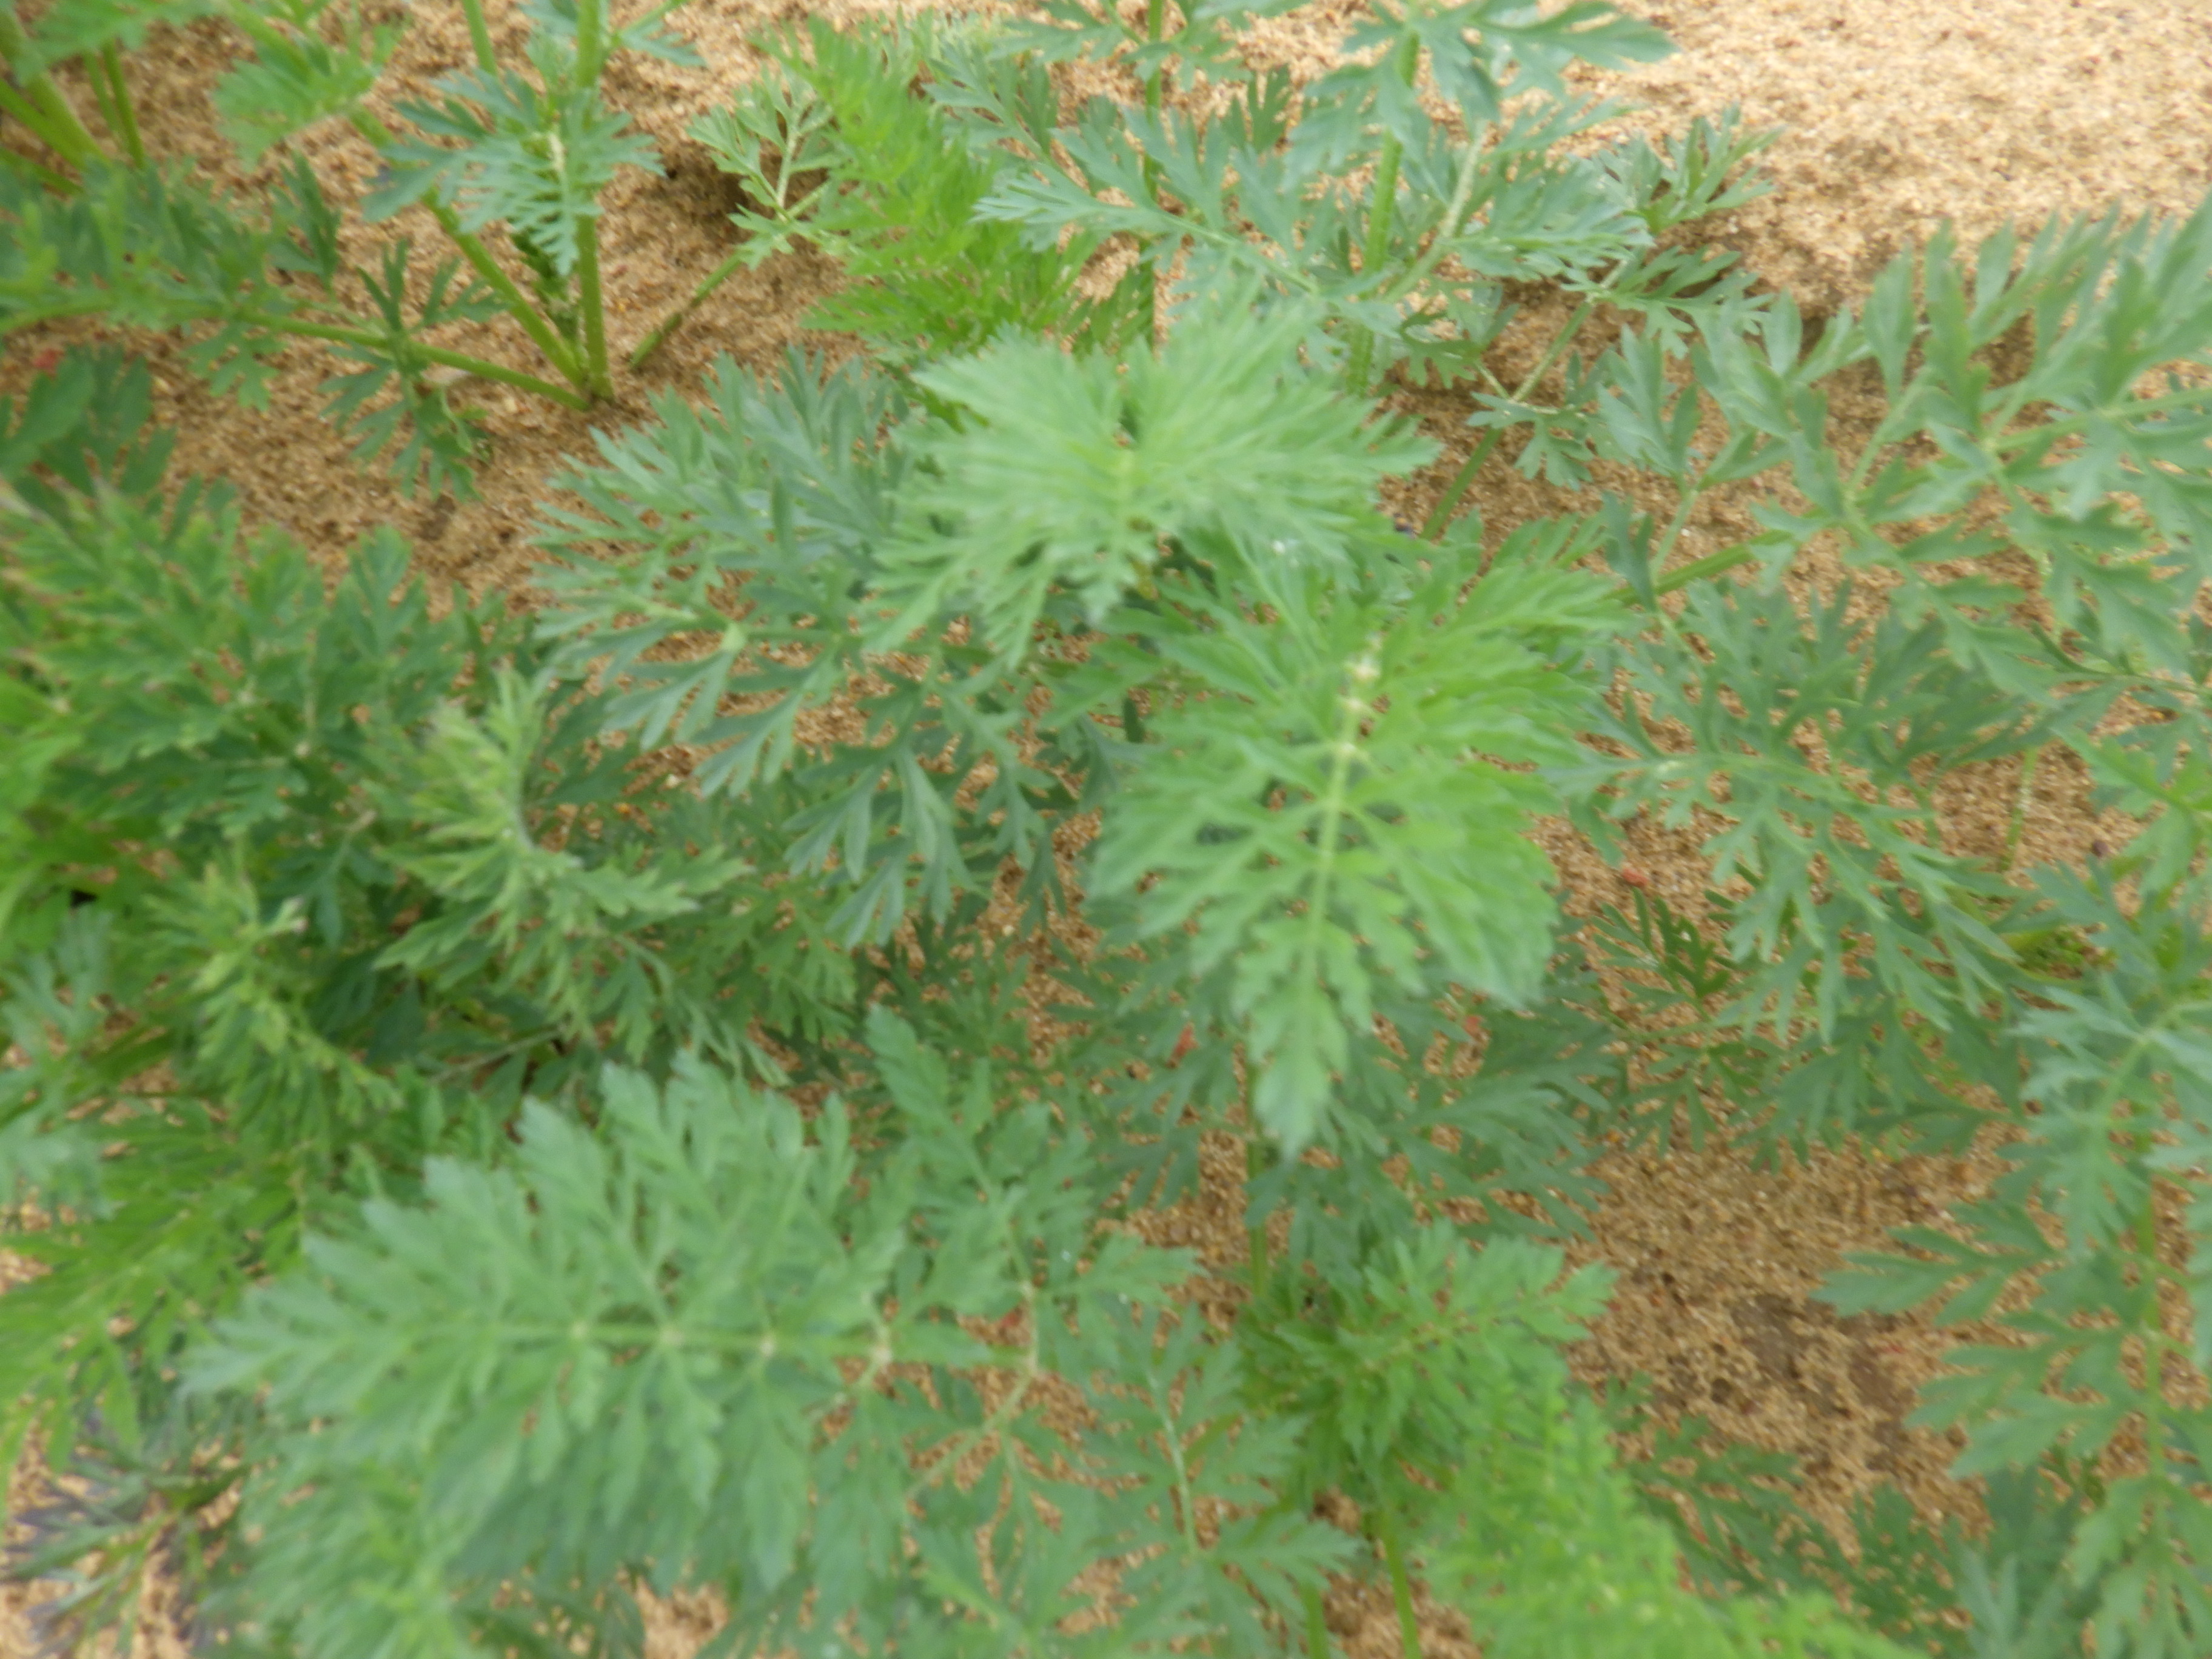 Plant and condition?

carrot, healthy
